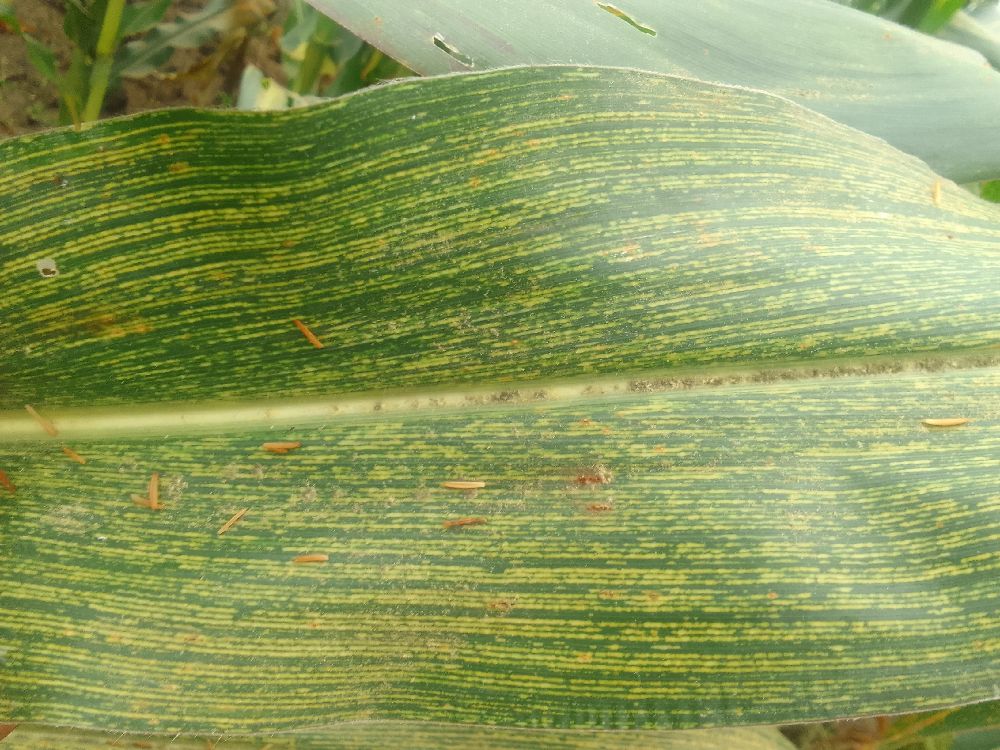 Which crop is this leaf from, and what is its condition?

maize, maize streak virus
